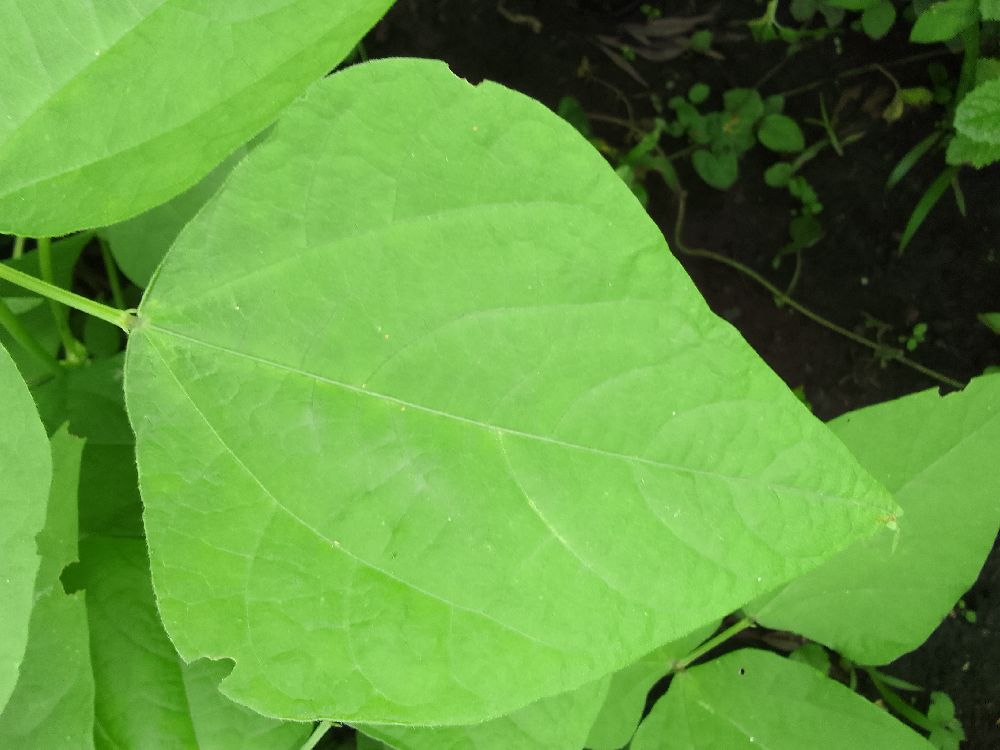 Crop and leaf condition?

common bean, healthy
